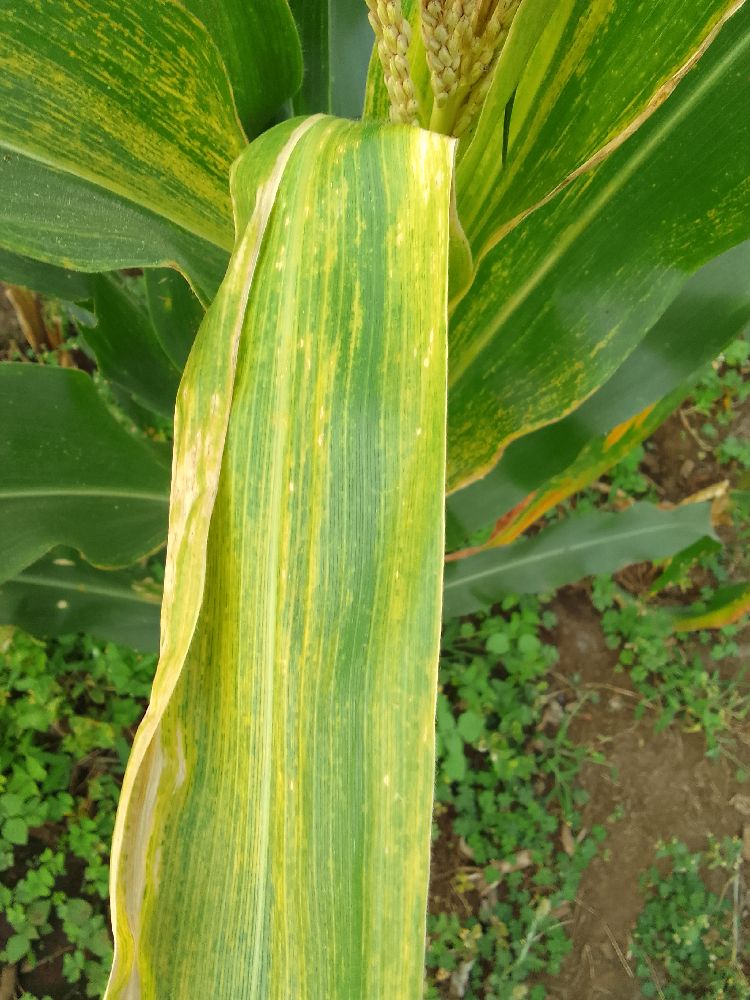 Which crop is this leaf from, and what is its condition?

maize, maize lethal necrosis
